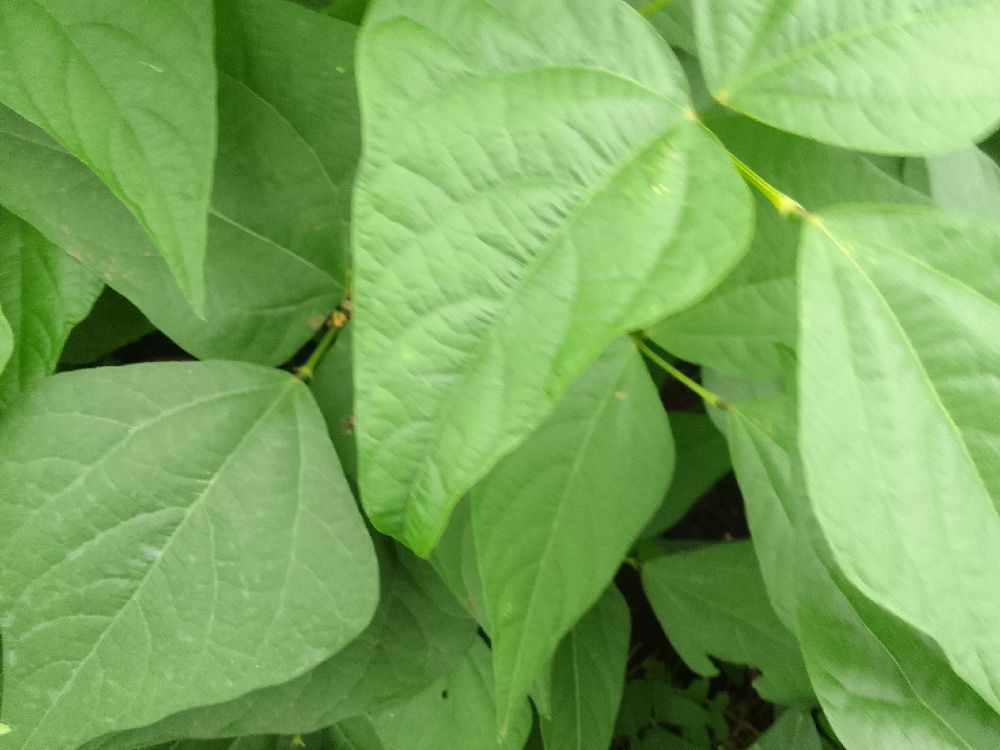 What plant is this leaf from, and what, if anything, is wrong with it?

common bean, healthy
